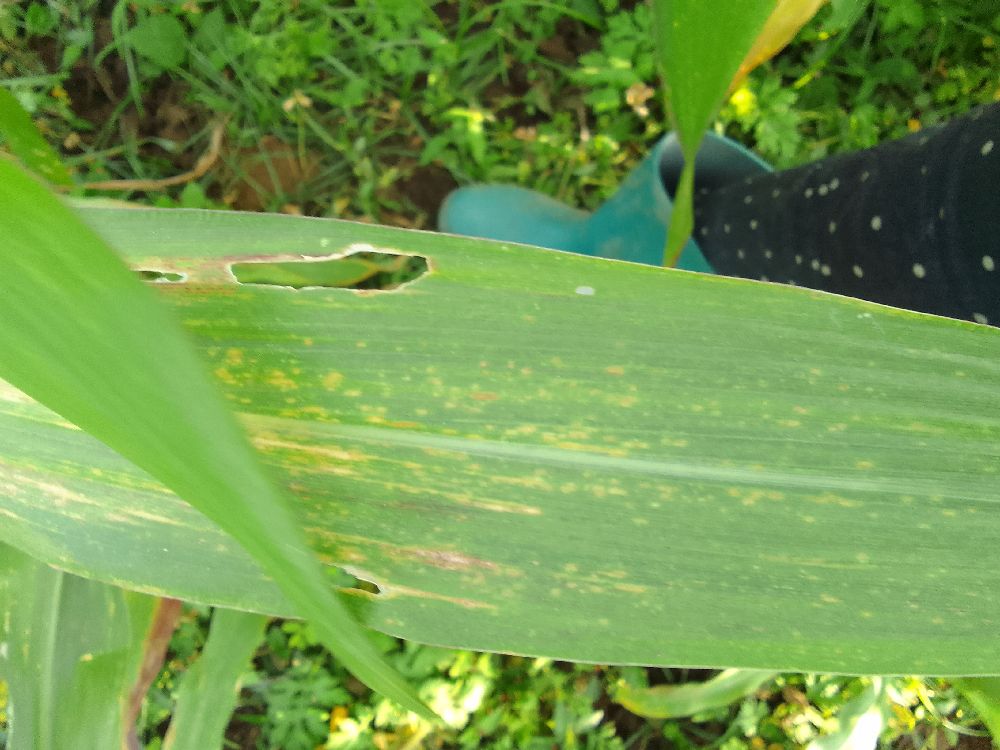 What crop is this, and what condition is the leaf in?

maize, maize lethal necrosis
